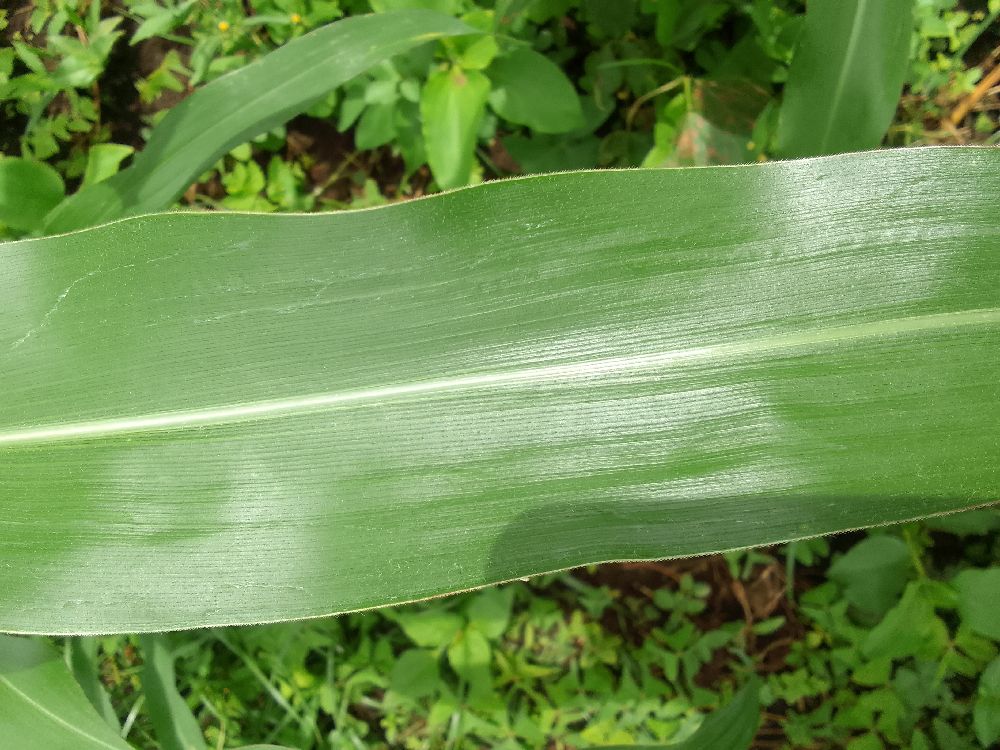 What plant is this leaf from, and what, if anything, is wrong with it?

maize, healthy
